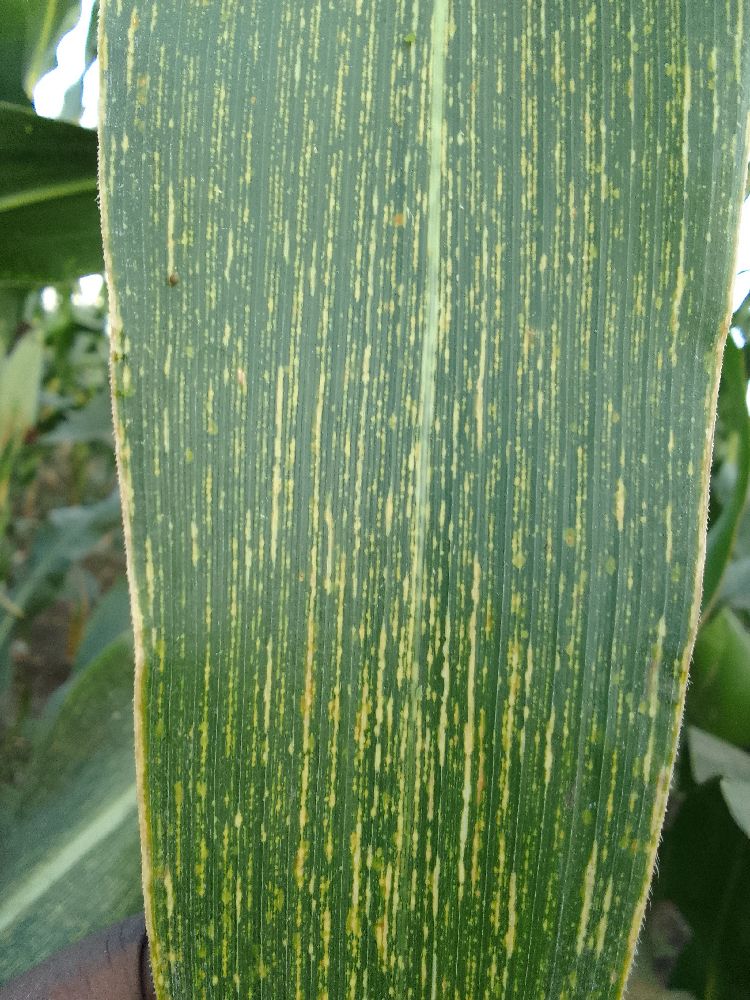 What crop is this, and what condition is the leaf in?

maize, maize streak virus
